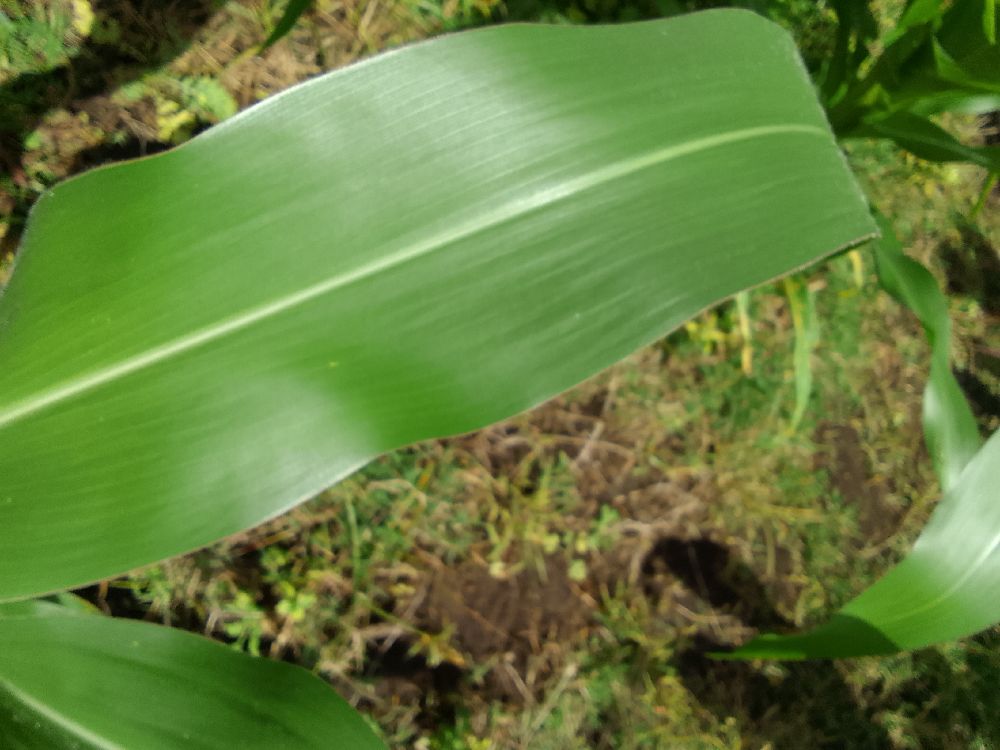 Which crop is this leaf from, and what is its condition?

maize, healthy
